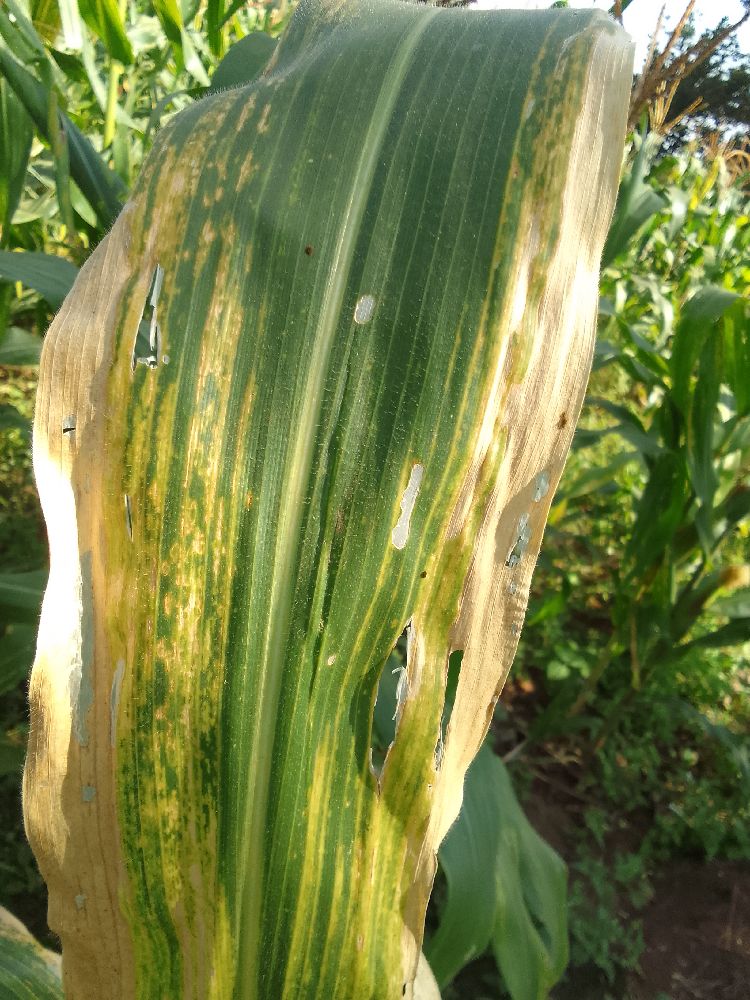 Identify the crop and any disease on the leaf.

maize, maize lethal necrosis
